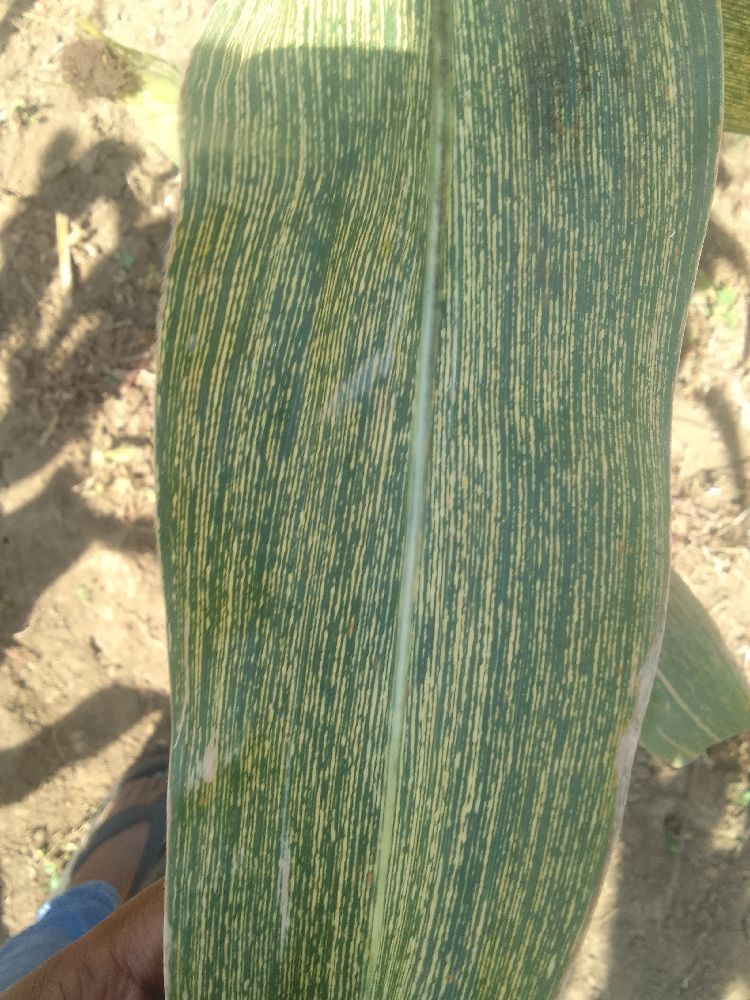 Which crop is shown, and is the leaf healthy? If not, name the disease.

maize, maize streak virus
